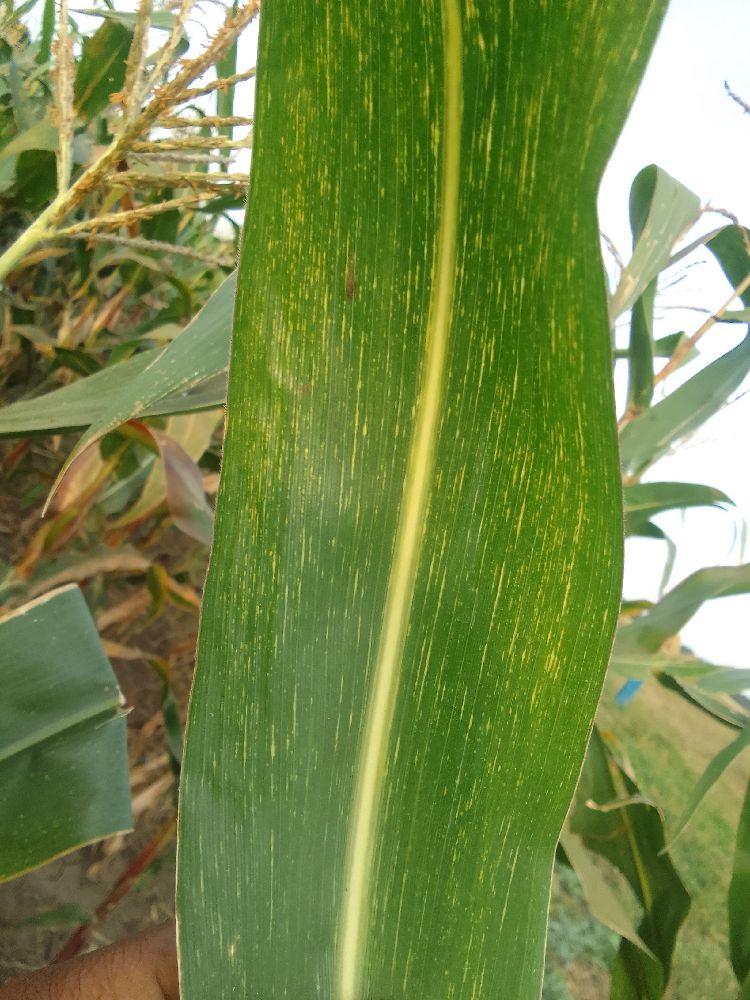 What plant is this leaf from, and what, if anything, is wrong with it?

maize, maize streak virus
